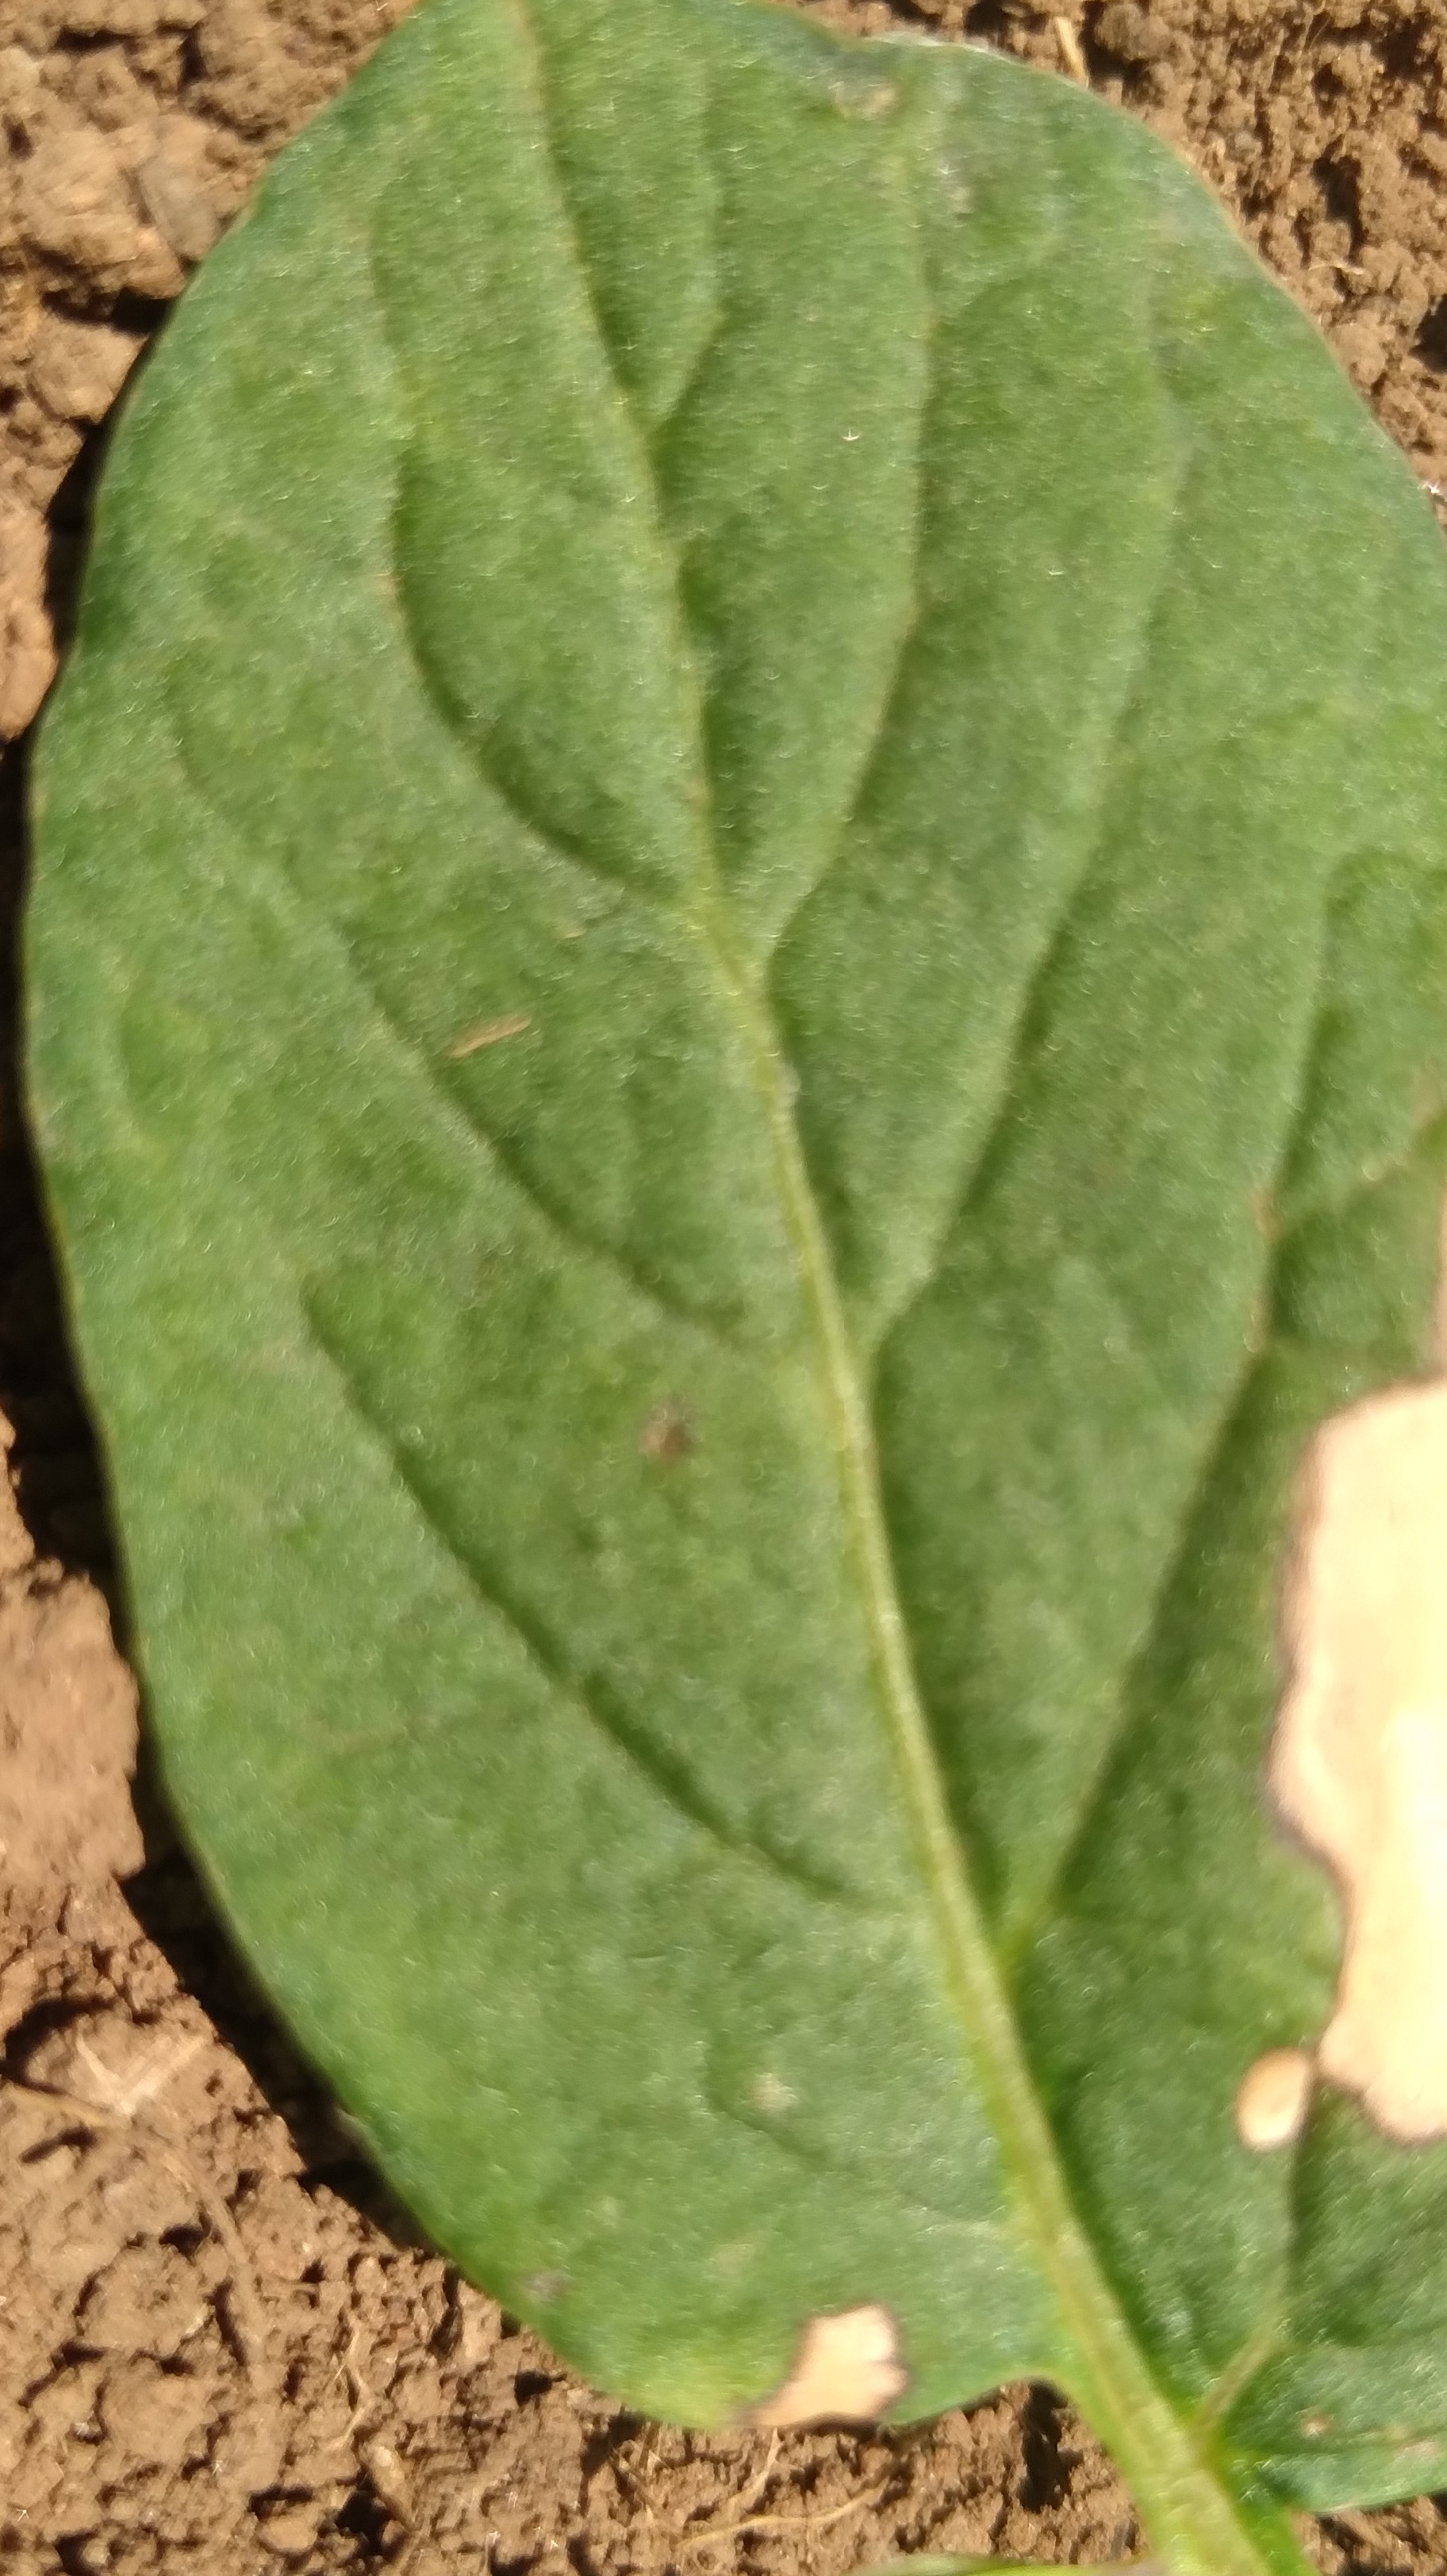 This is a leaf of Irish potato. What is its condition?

early blight
